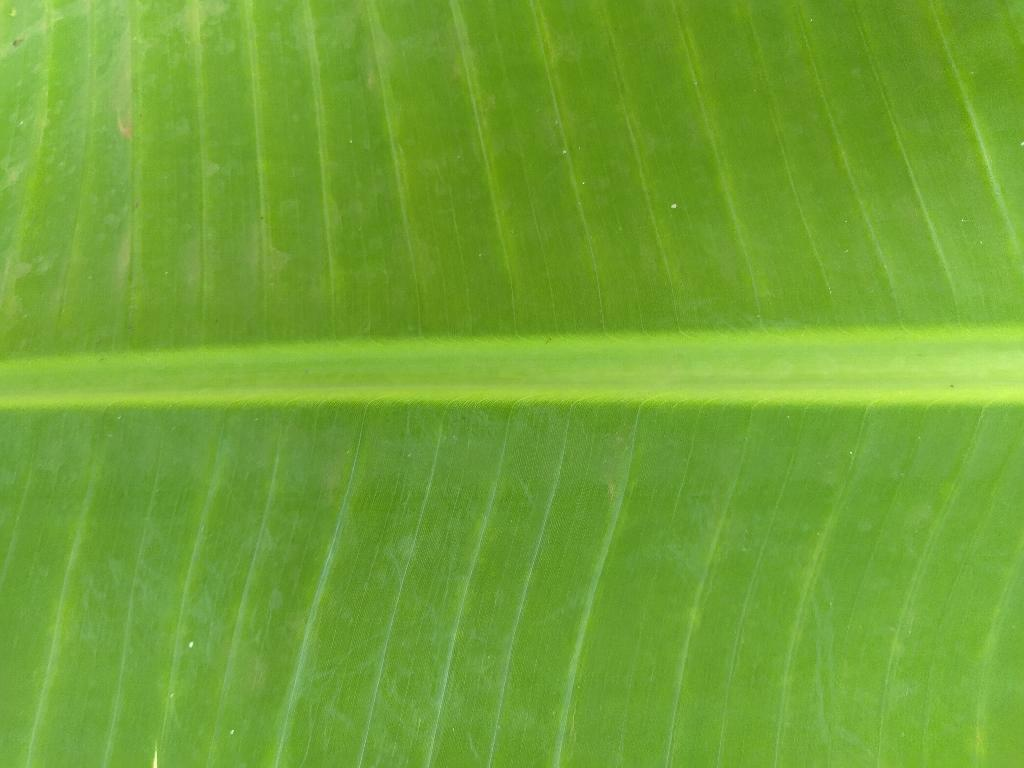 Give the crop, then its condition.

banana, healthy
